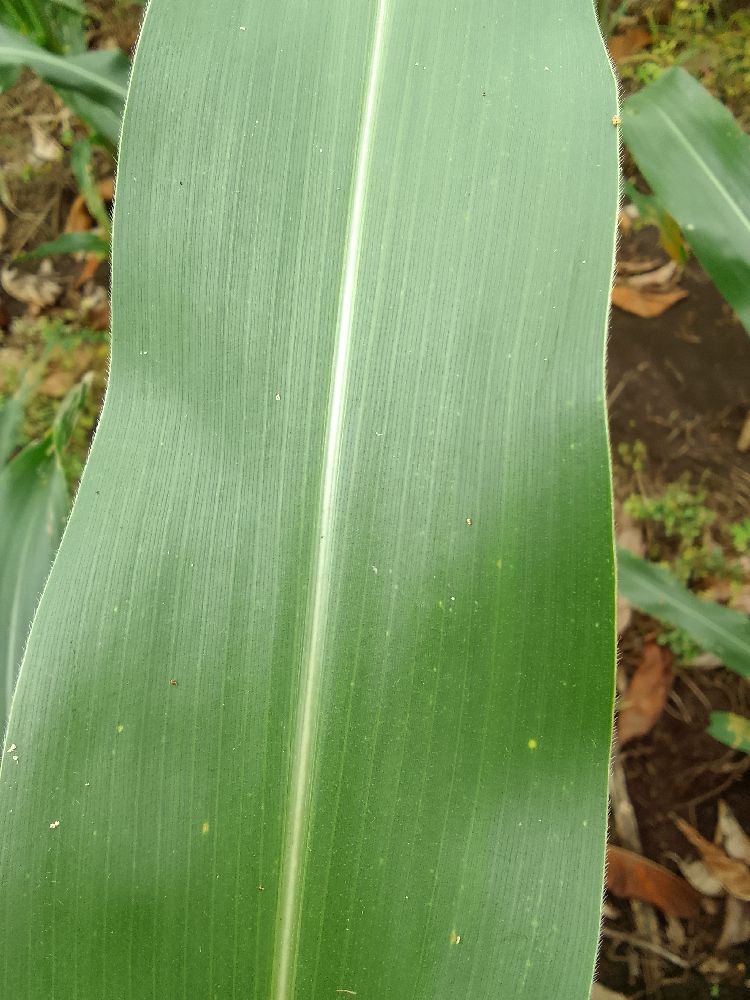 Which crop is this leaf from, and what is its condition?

maize, healthy
